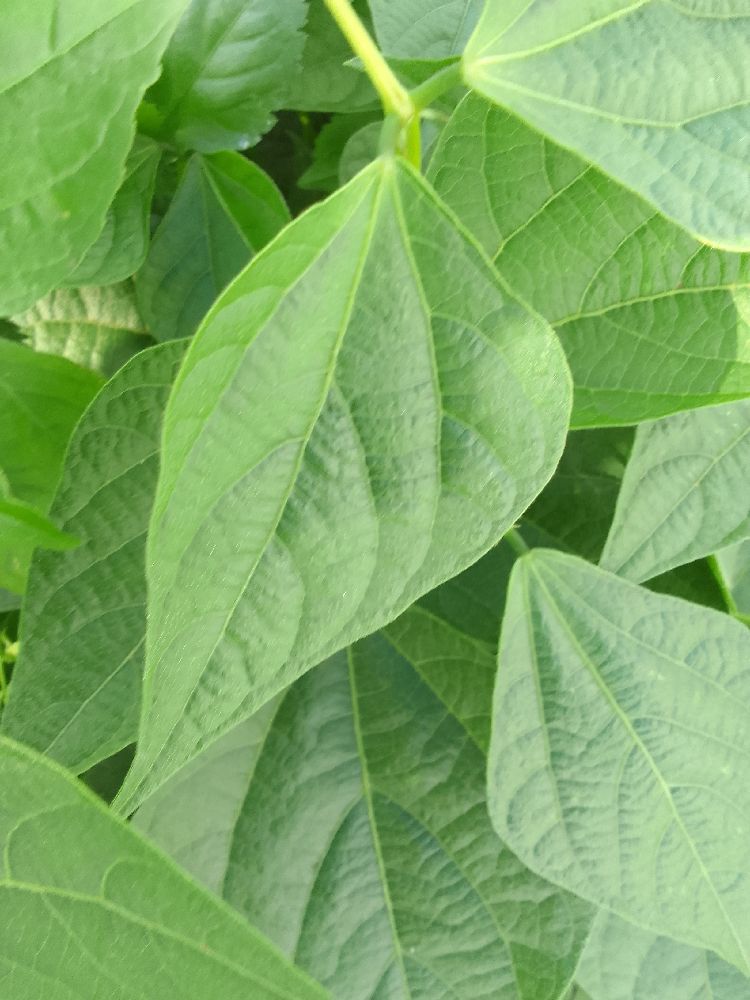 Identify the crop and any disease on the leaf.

common bean, healthy
